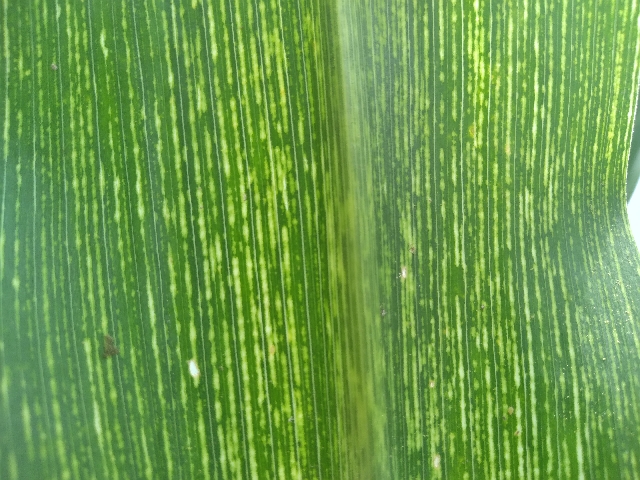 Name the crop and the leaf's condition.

maize, maize streak virus
